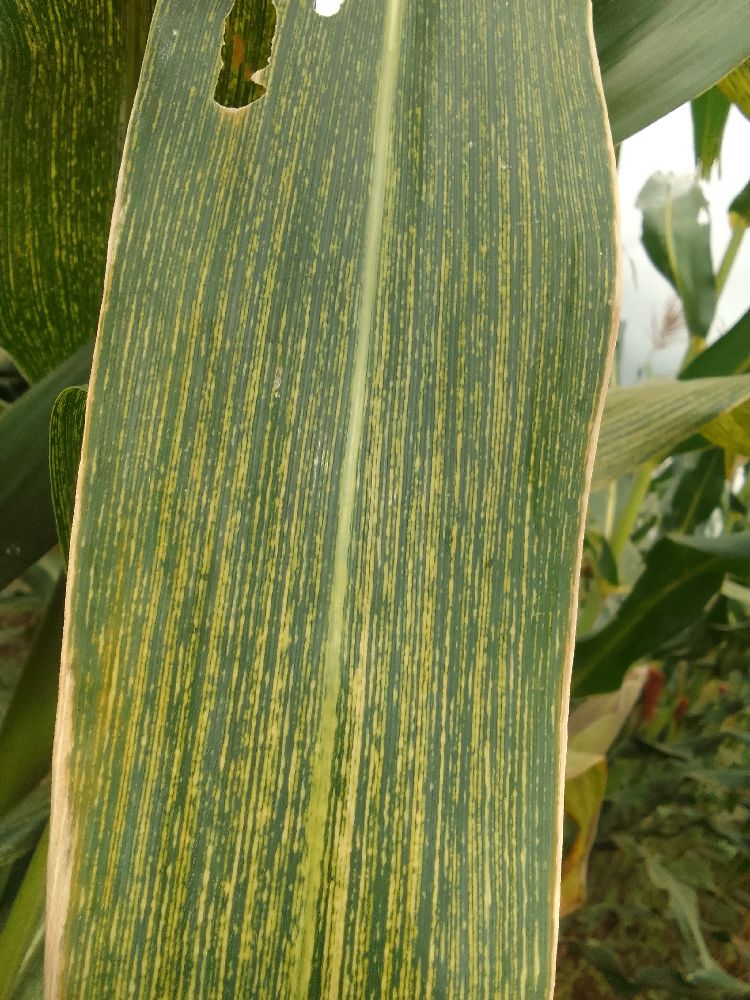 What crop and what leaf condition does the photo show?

maize, maize streak virus
